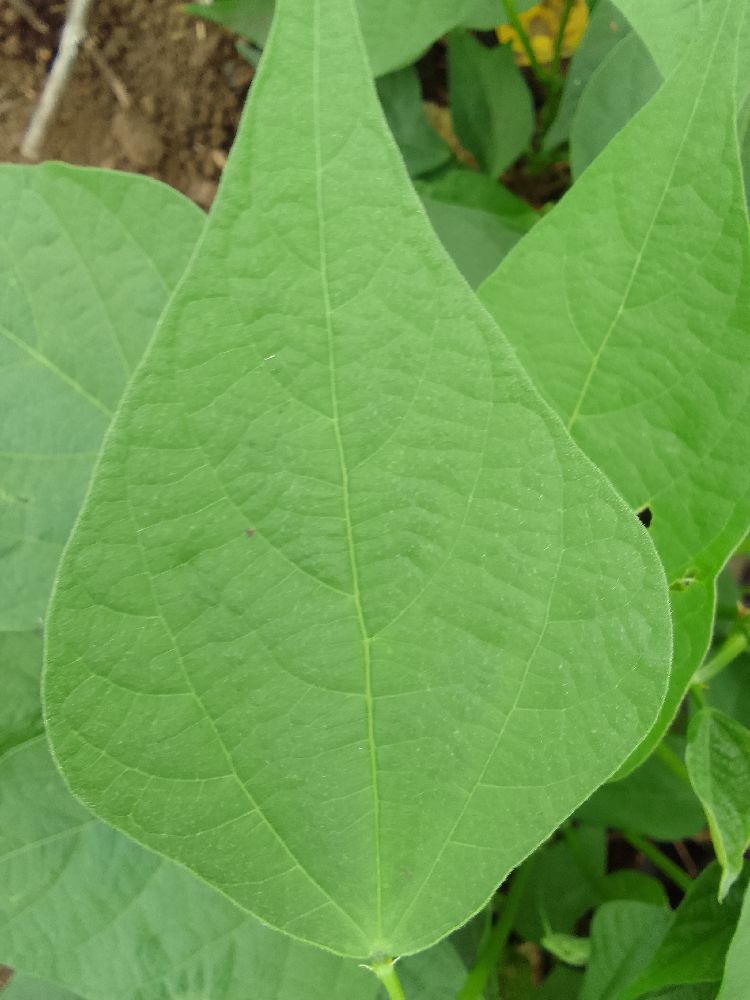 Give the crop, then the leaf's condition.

common bean, healthy
